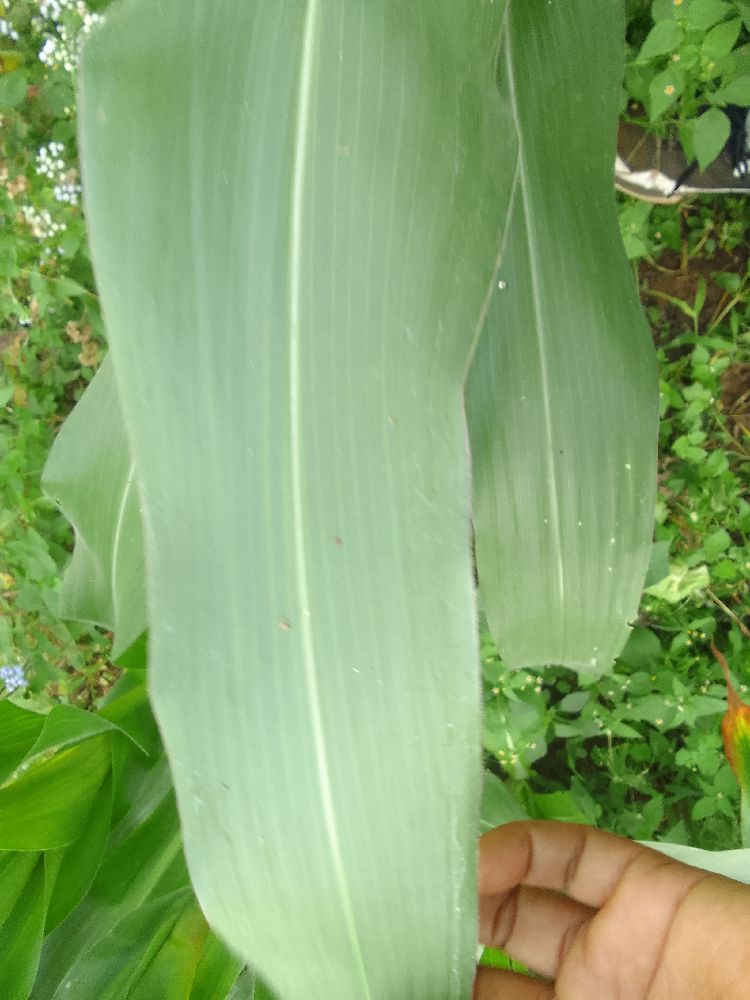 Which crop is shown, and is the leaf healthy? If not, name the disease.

maize, healthy
